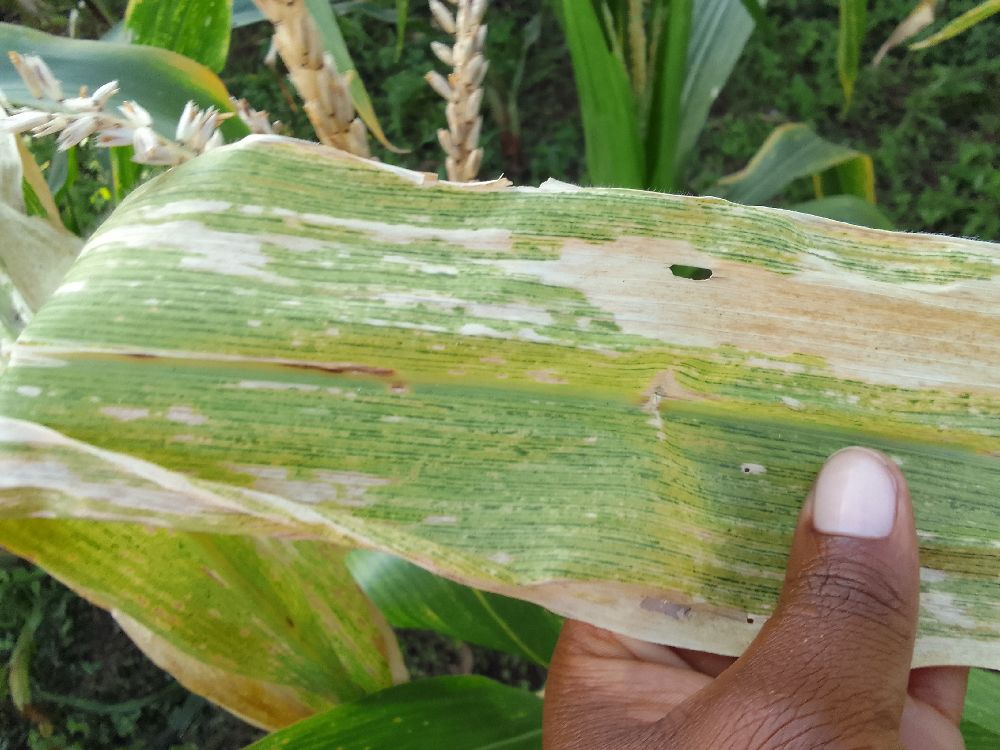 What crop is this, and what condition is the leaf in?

maize, maize lethal necrosis
